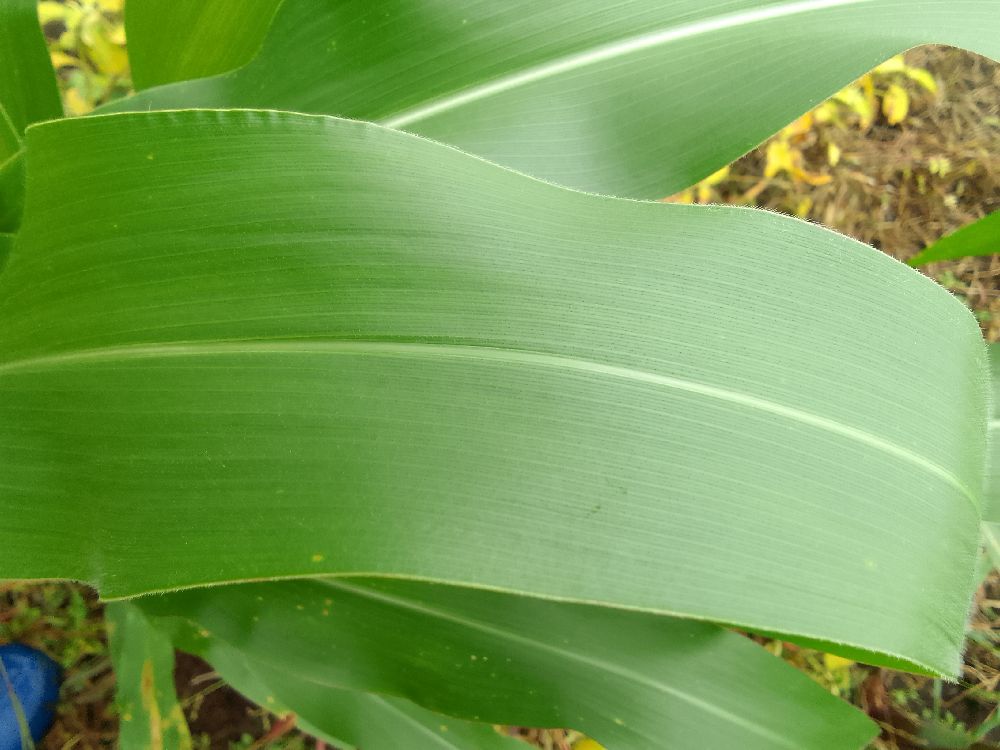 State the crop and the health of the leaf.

maize, healthy
